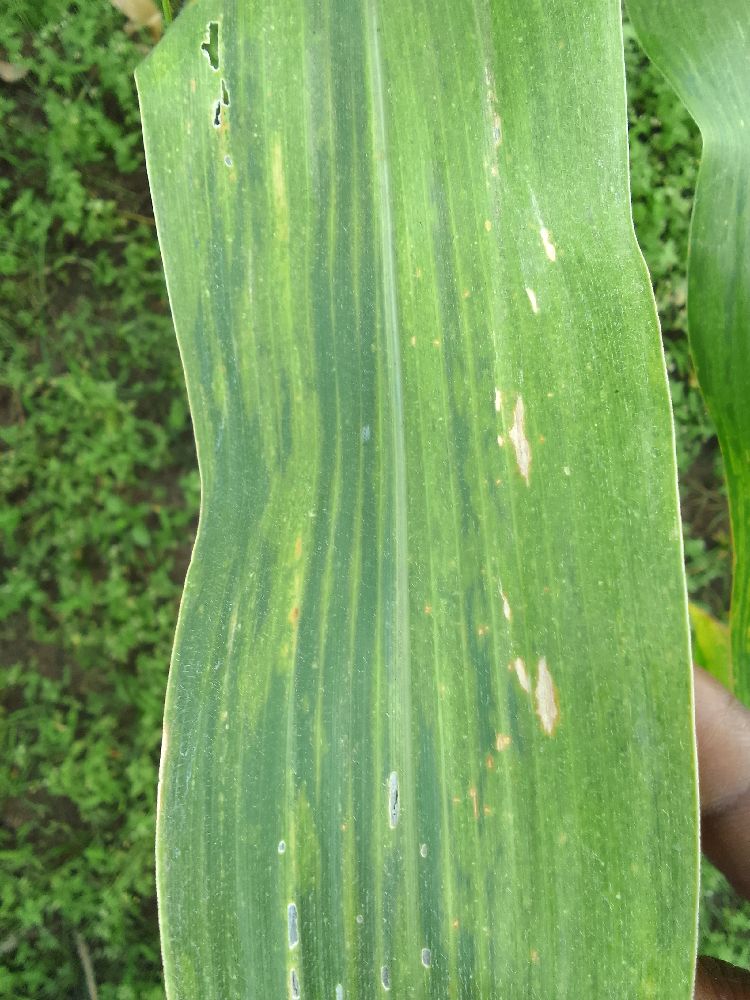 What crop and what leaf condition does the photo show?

maize, maize lethal necrosis
